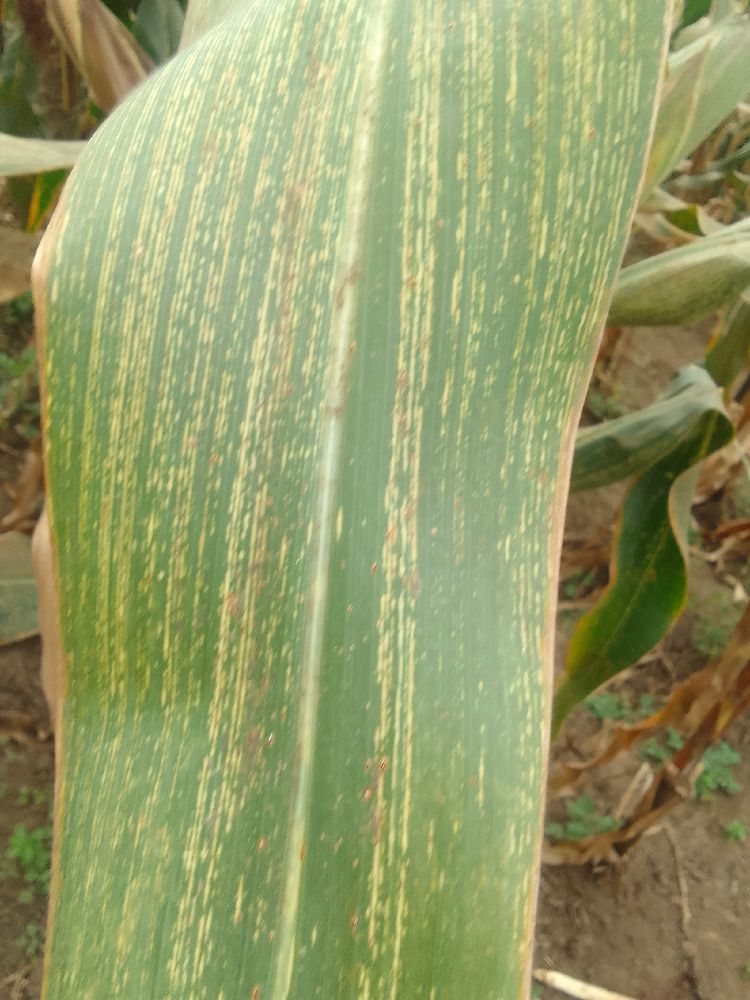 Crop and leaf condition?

maize, maize streak virus
